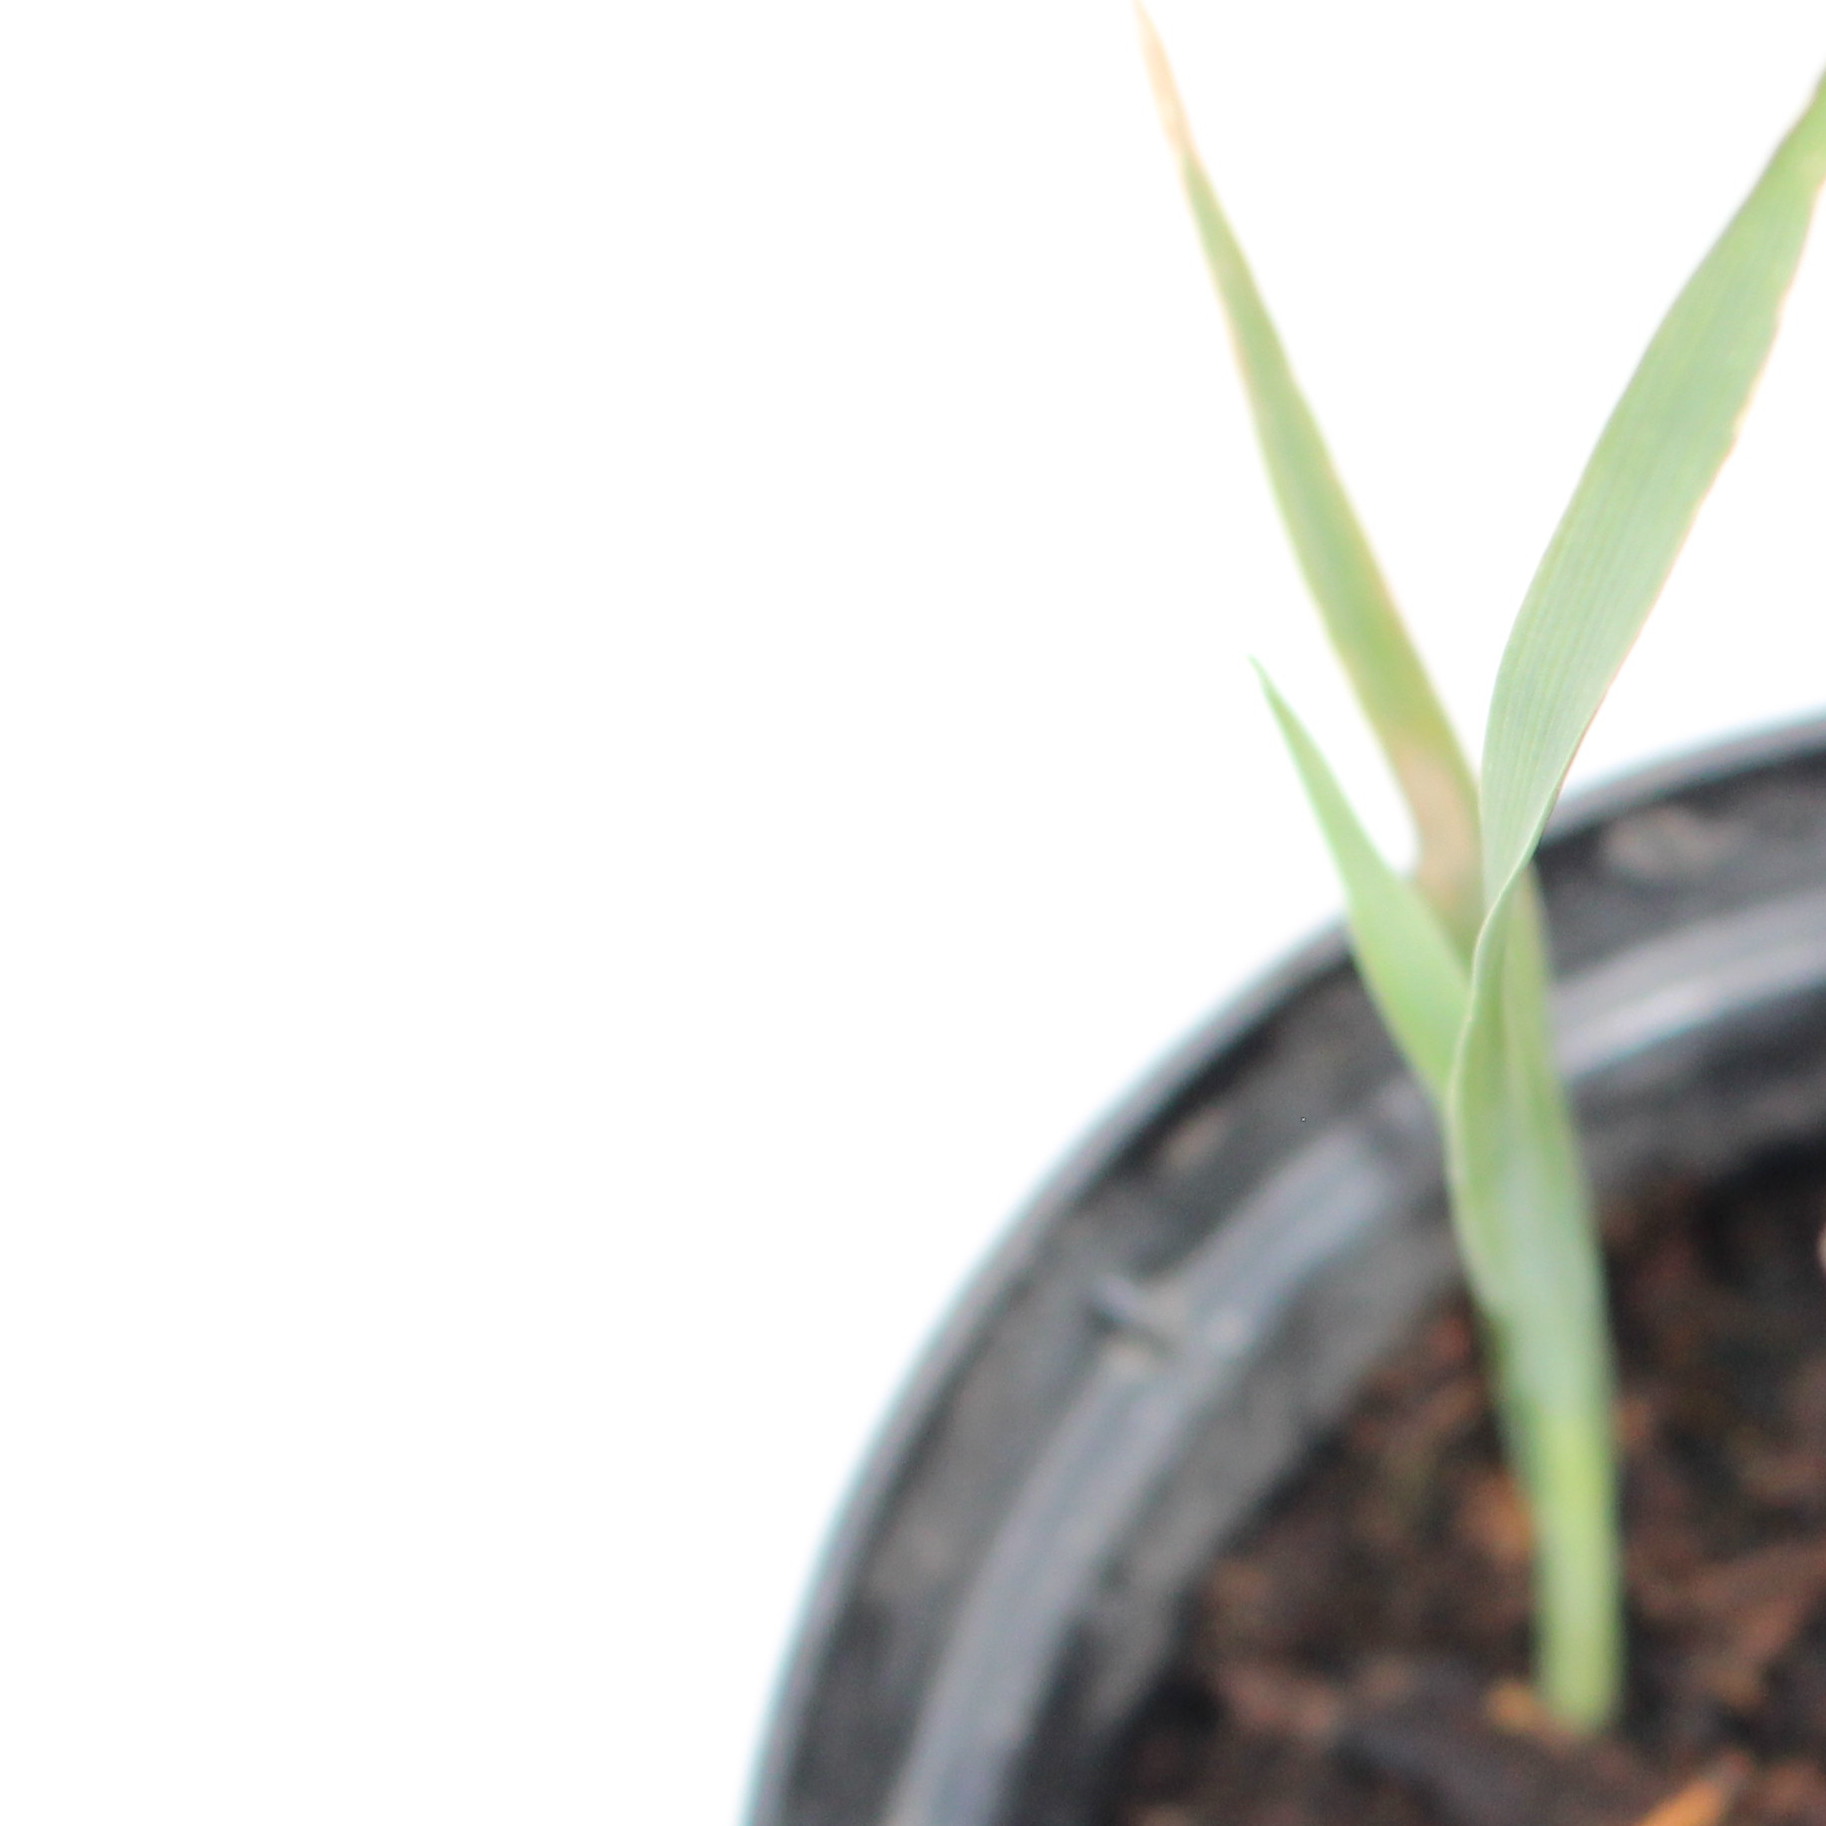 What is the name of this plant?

Avena sterilis
